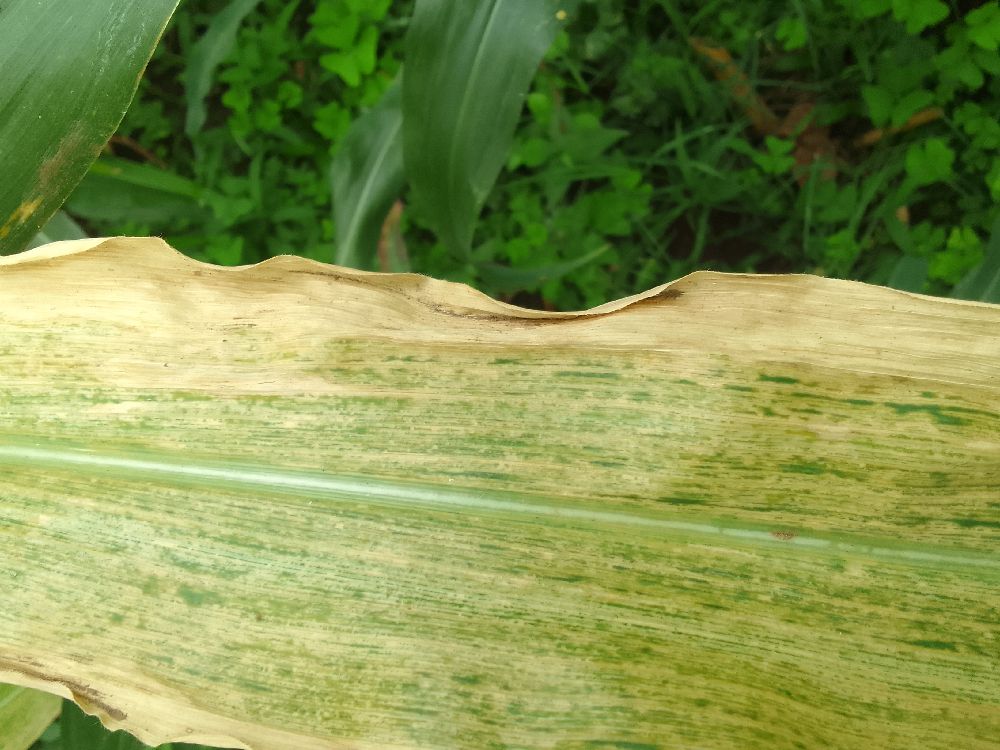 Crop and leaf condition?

maize, maize lethal necrosis
